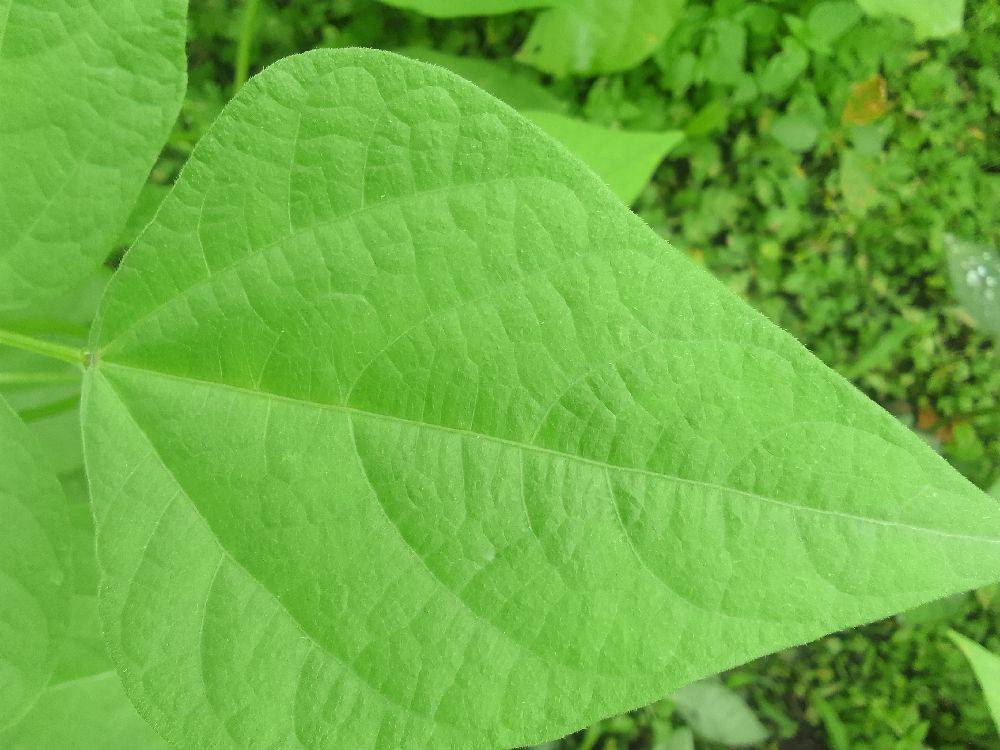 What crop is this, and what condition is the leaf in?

common bean, healthy
